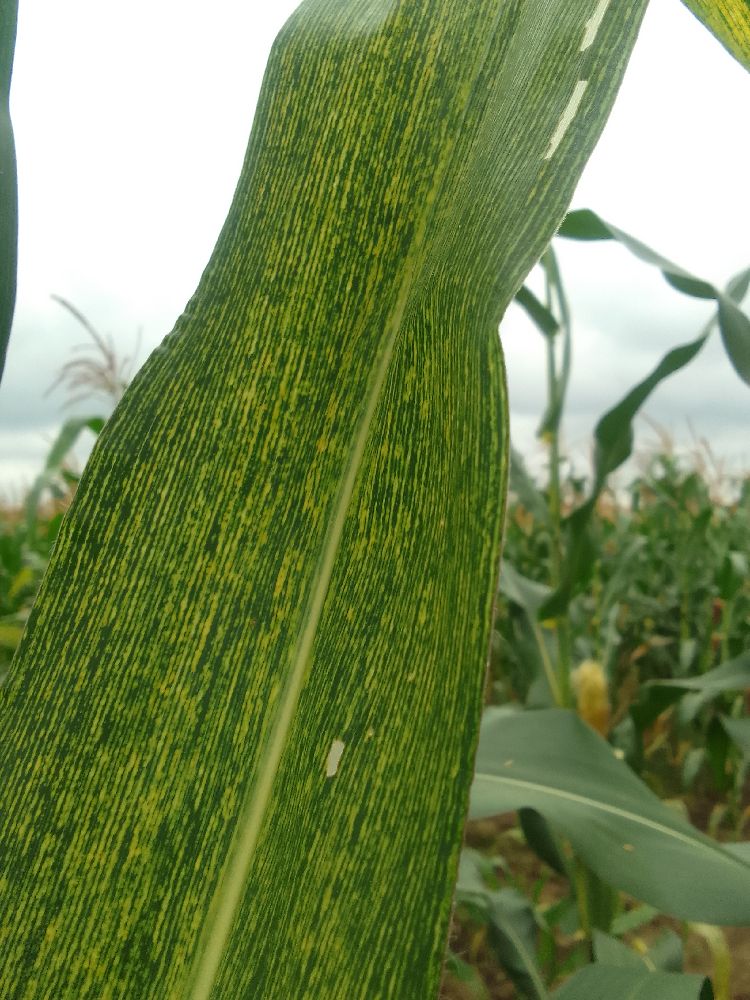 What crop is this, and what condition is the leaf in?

maize, maize streak virus
